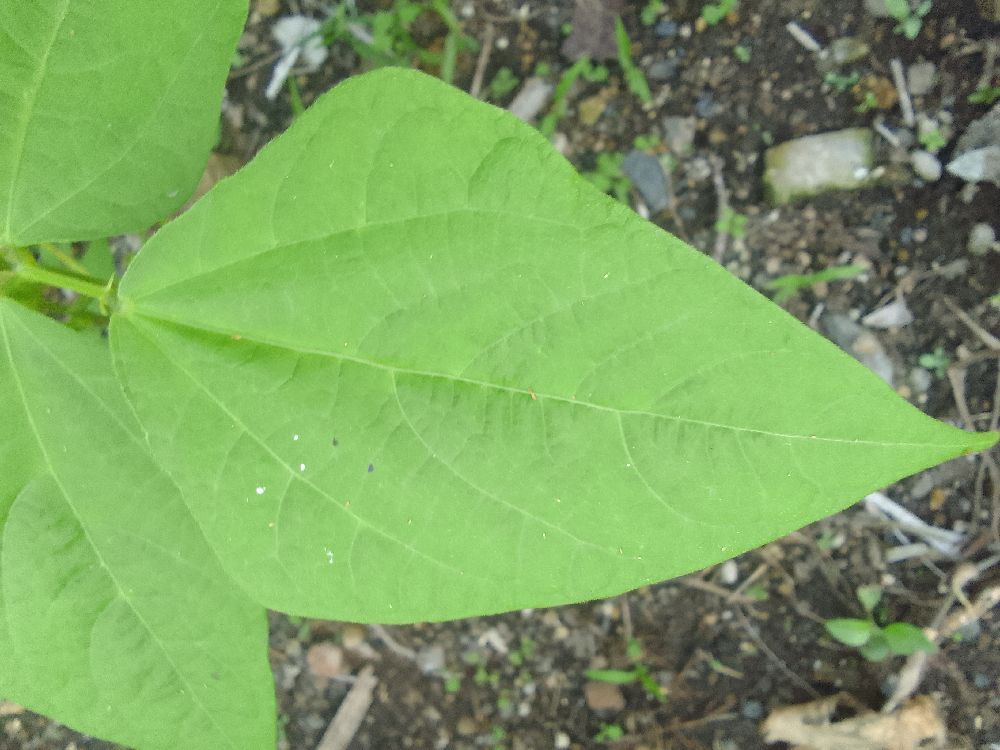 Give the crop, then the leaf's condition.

common bean, healthy
